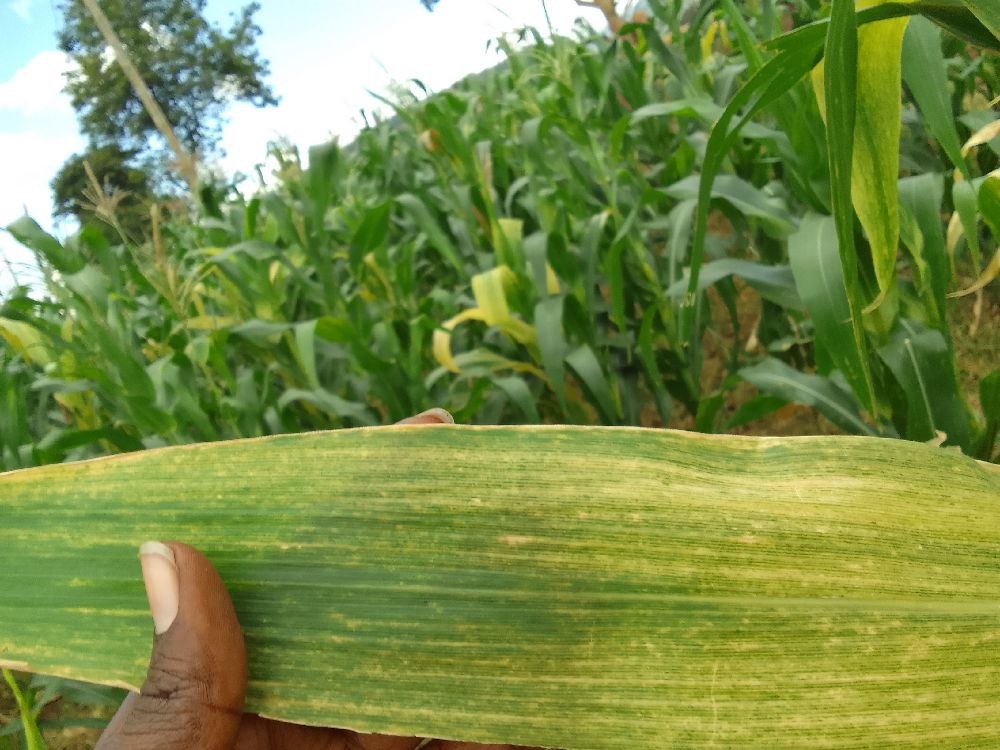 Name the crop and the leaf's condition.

maize, maize lethal necrosis
